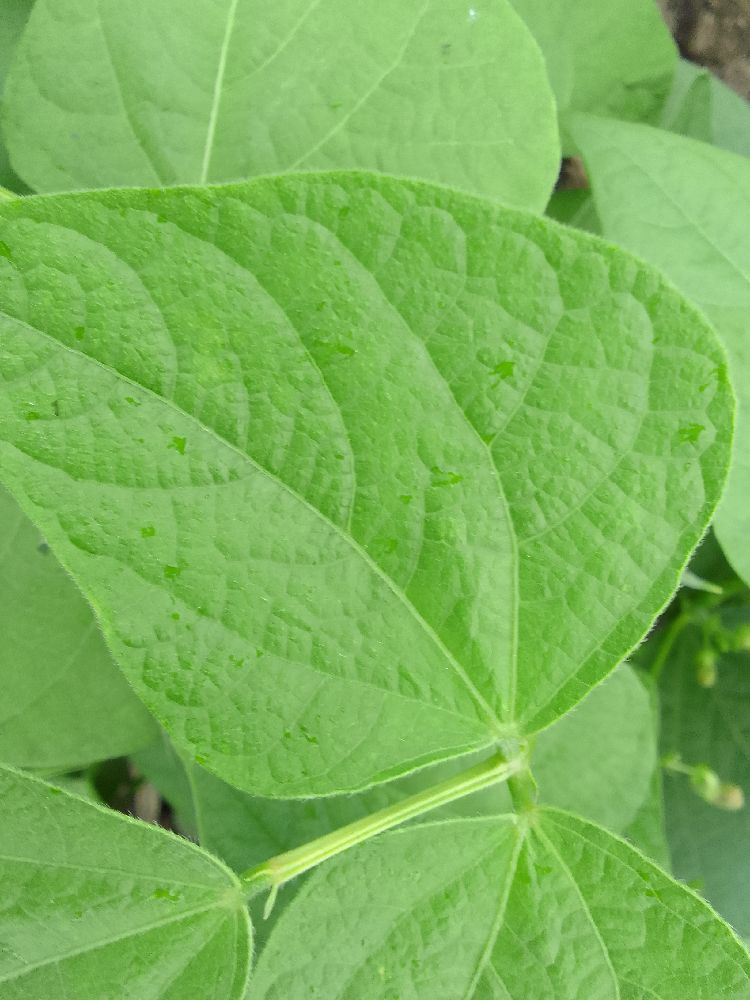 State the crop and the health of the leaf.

common bean, healthy
